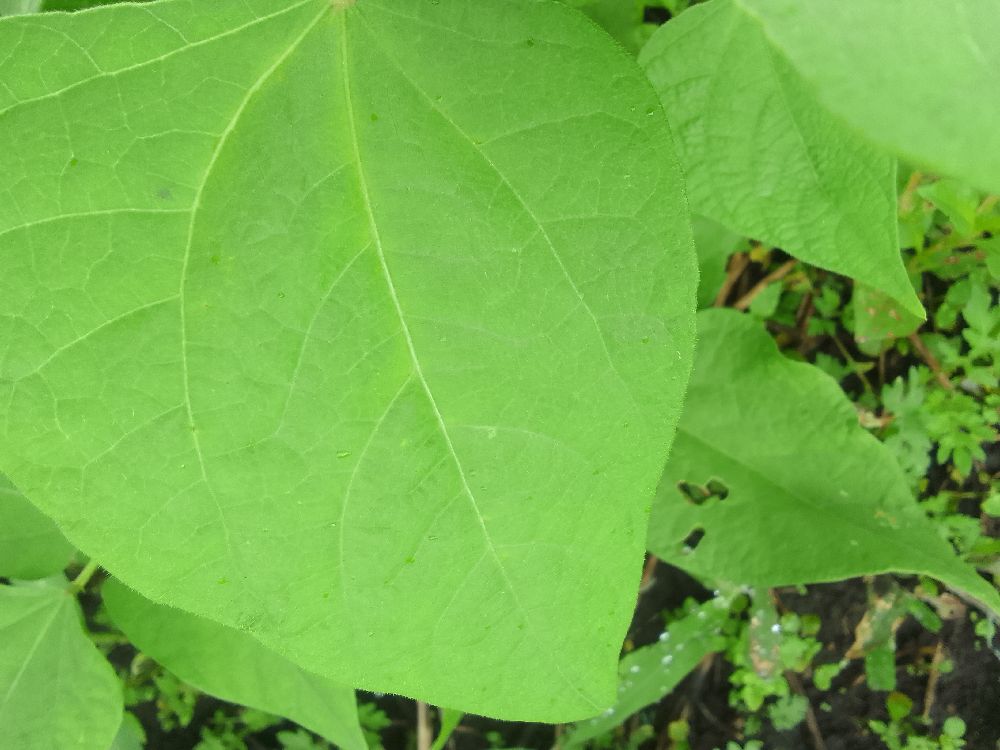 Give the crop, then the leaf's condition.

common bean, healthy
